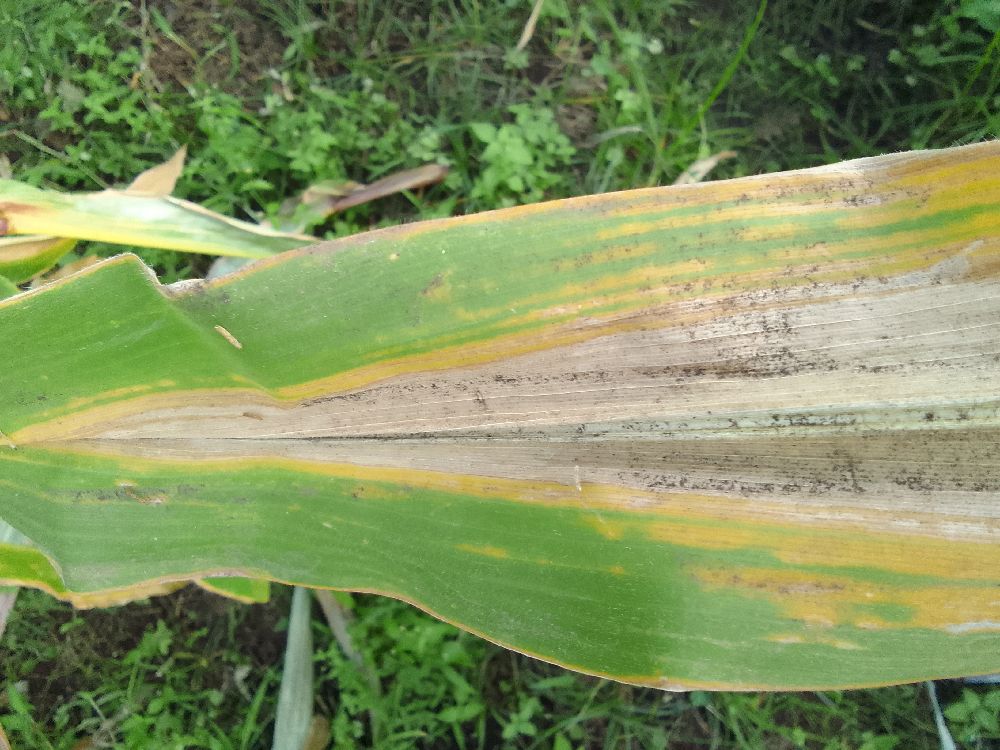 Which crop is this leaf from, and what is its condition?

maize, maize lethal necrosis
